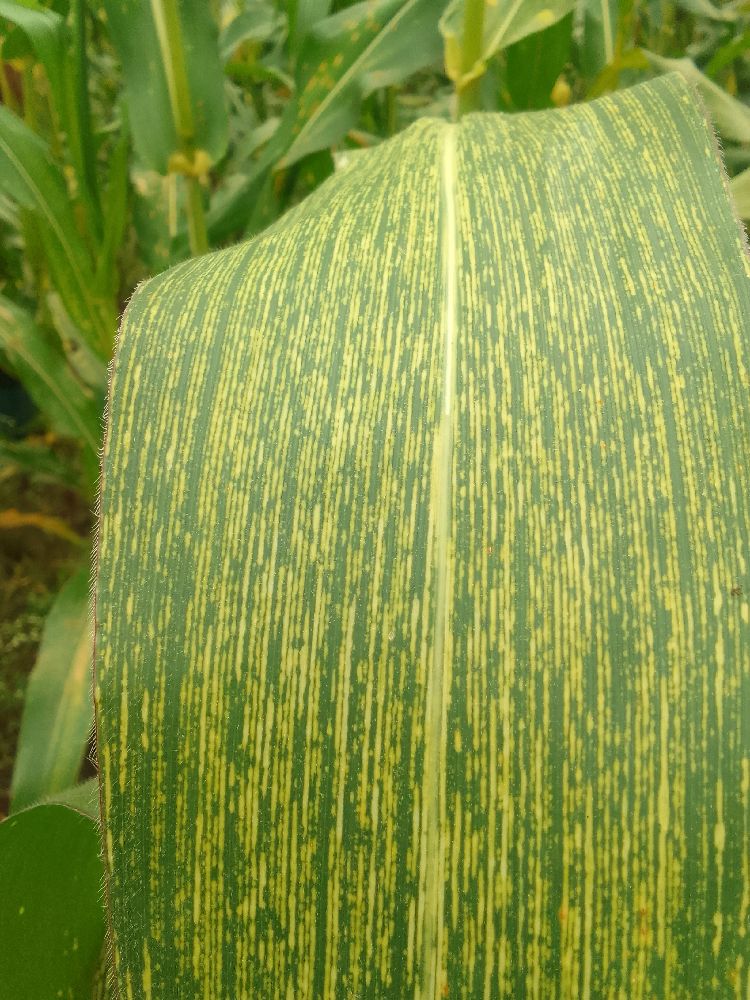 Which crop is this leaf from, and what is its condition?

maize, maize streak virus
